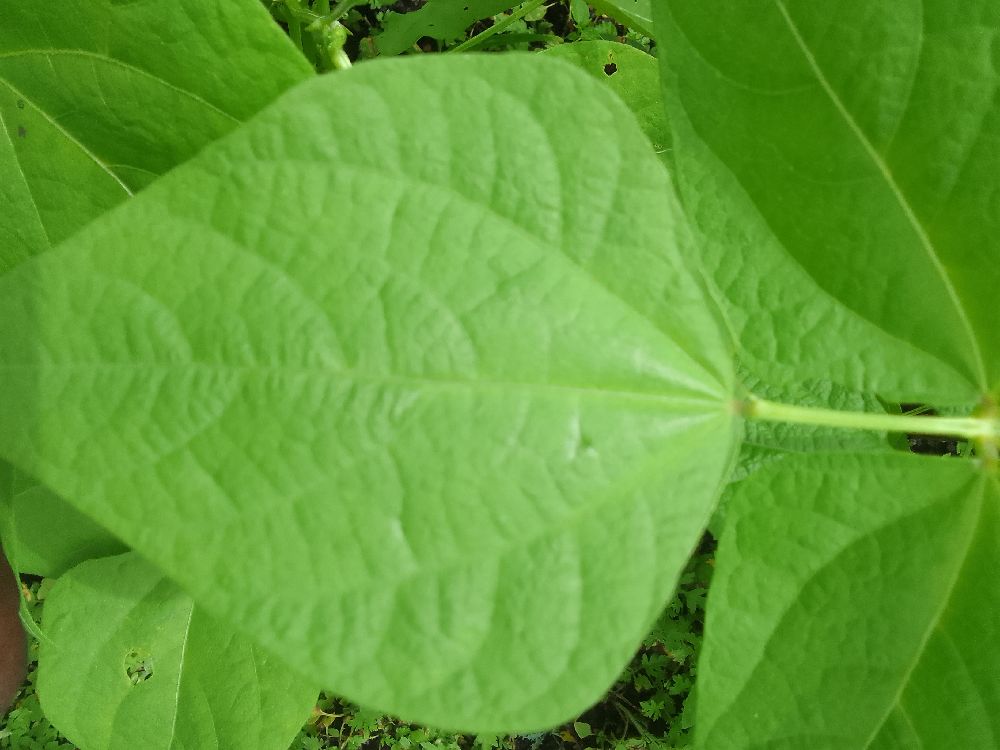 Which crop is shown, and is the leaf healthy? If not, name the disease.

common bean, healthy
